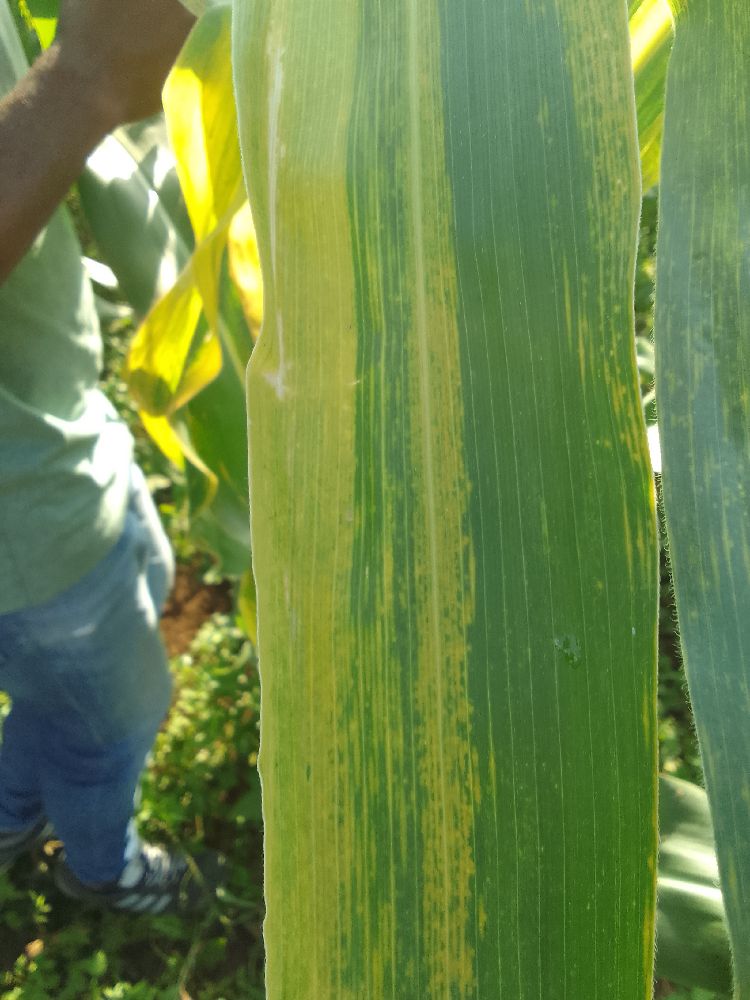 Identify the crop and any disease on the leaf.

maize, maize lethal necrosis
